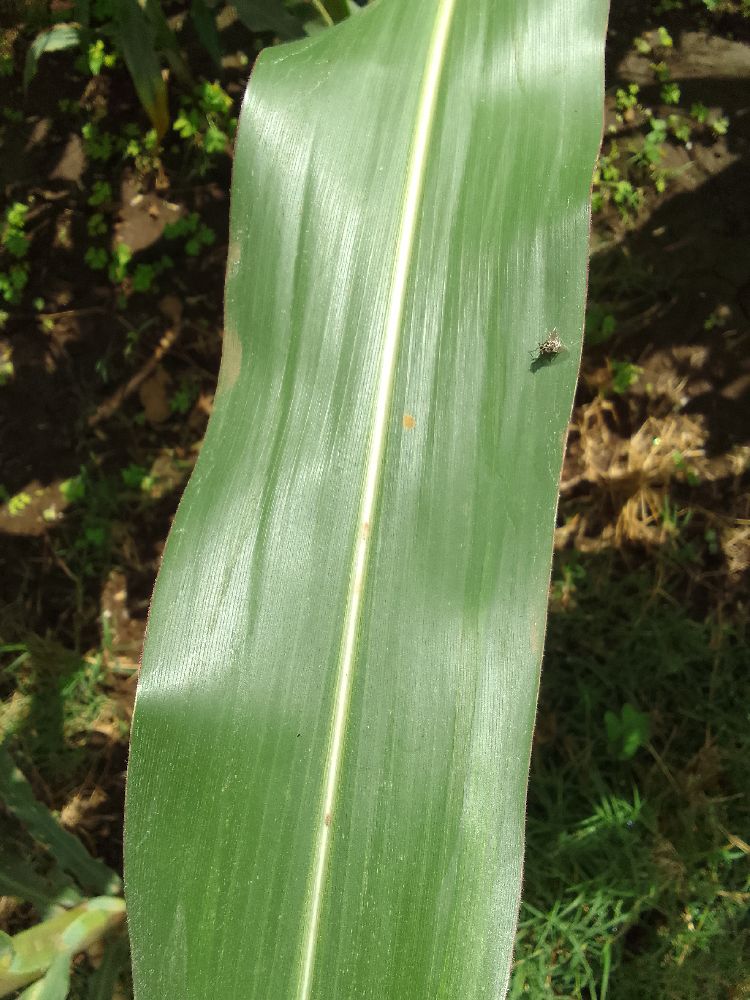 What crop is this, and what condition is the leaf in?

maize, healthy
